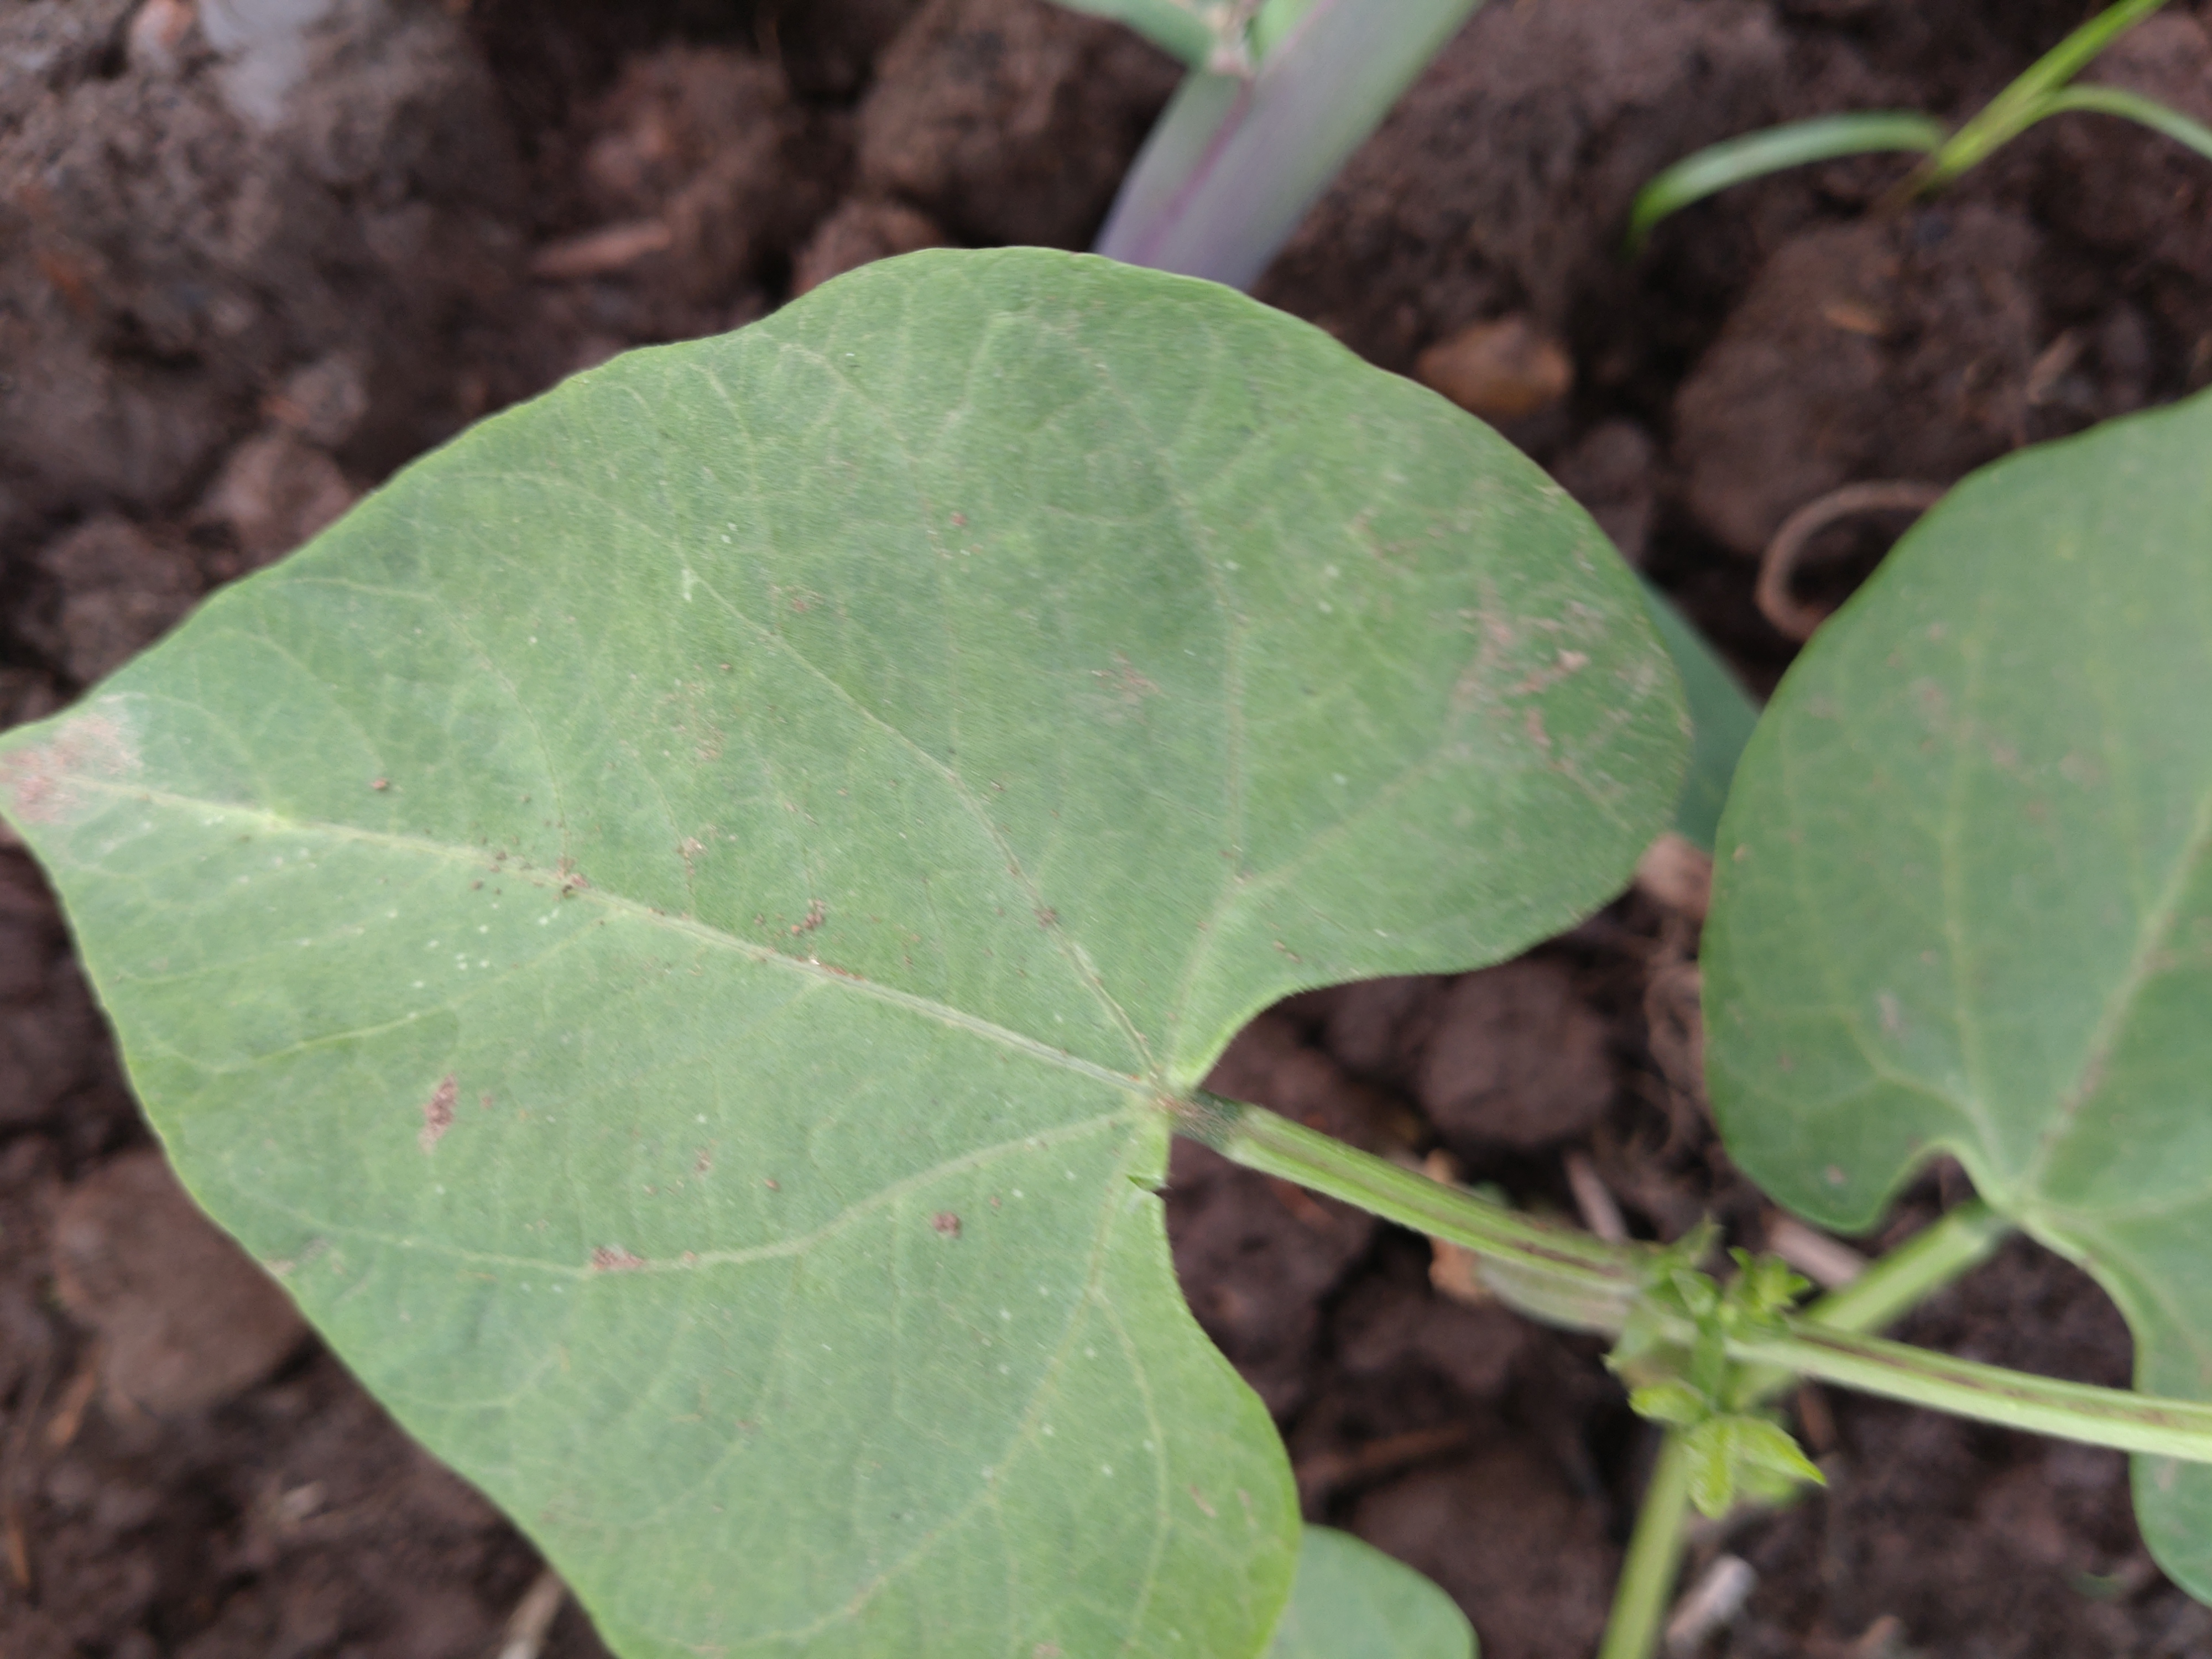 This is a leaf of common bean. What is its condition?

healthy
